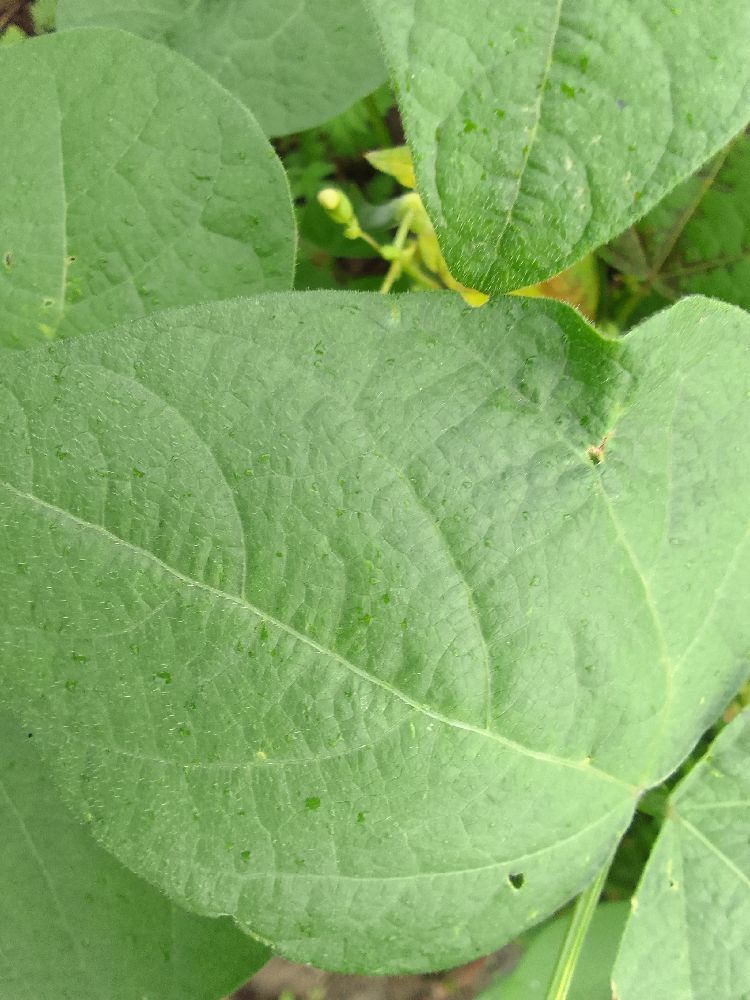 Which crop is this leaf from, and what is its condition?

common bean, healthy
